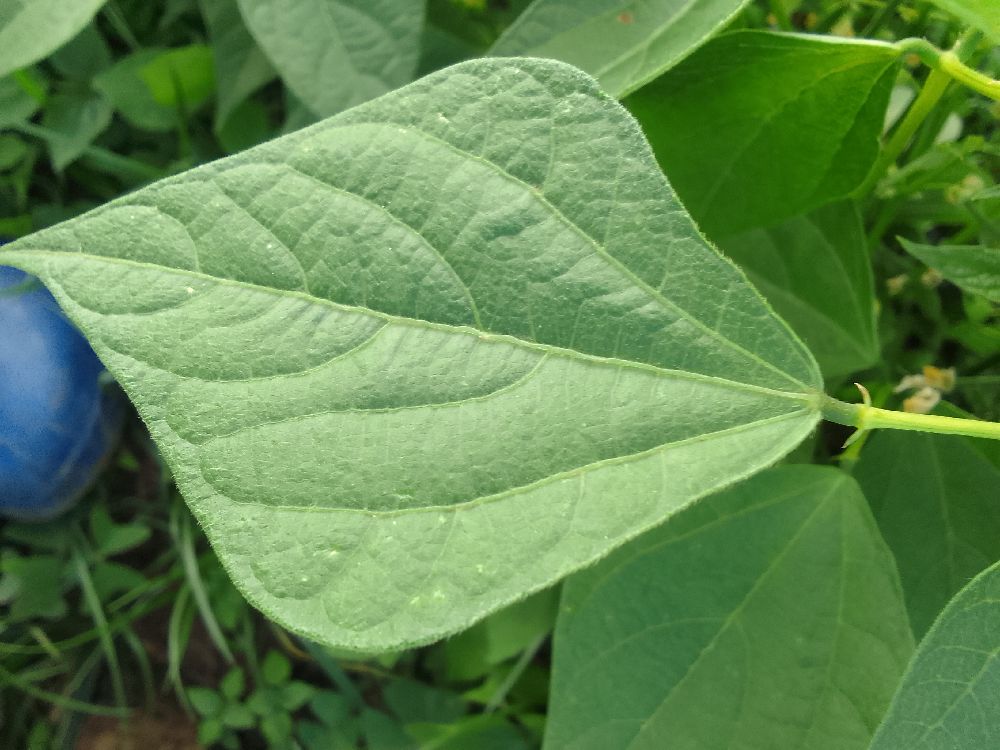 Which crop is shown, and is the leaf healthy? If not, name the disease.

common bean, healthy
